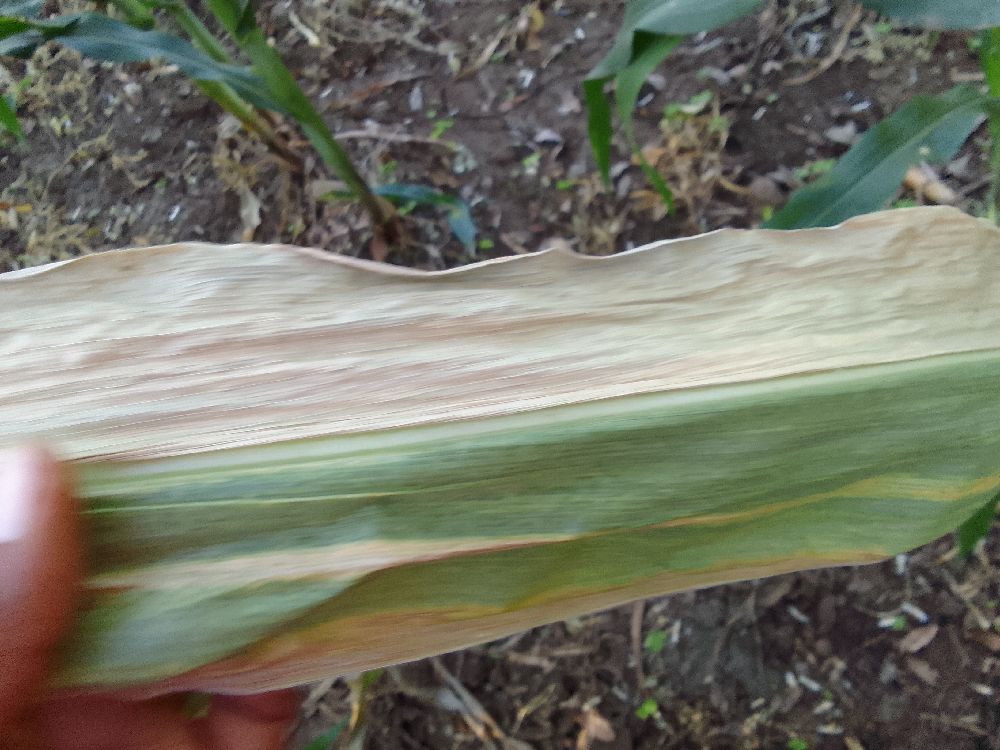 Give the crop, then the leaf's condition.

maize, maize lethal necrosis
